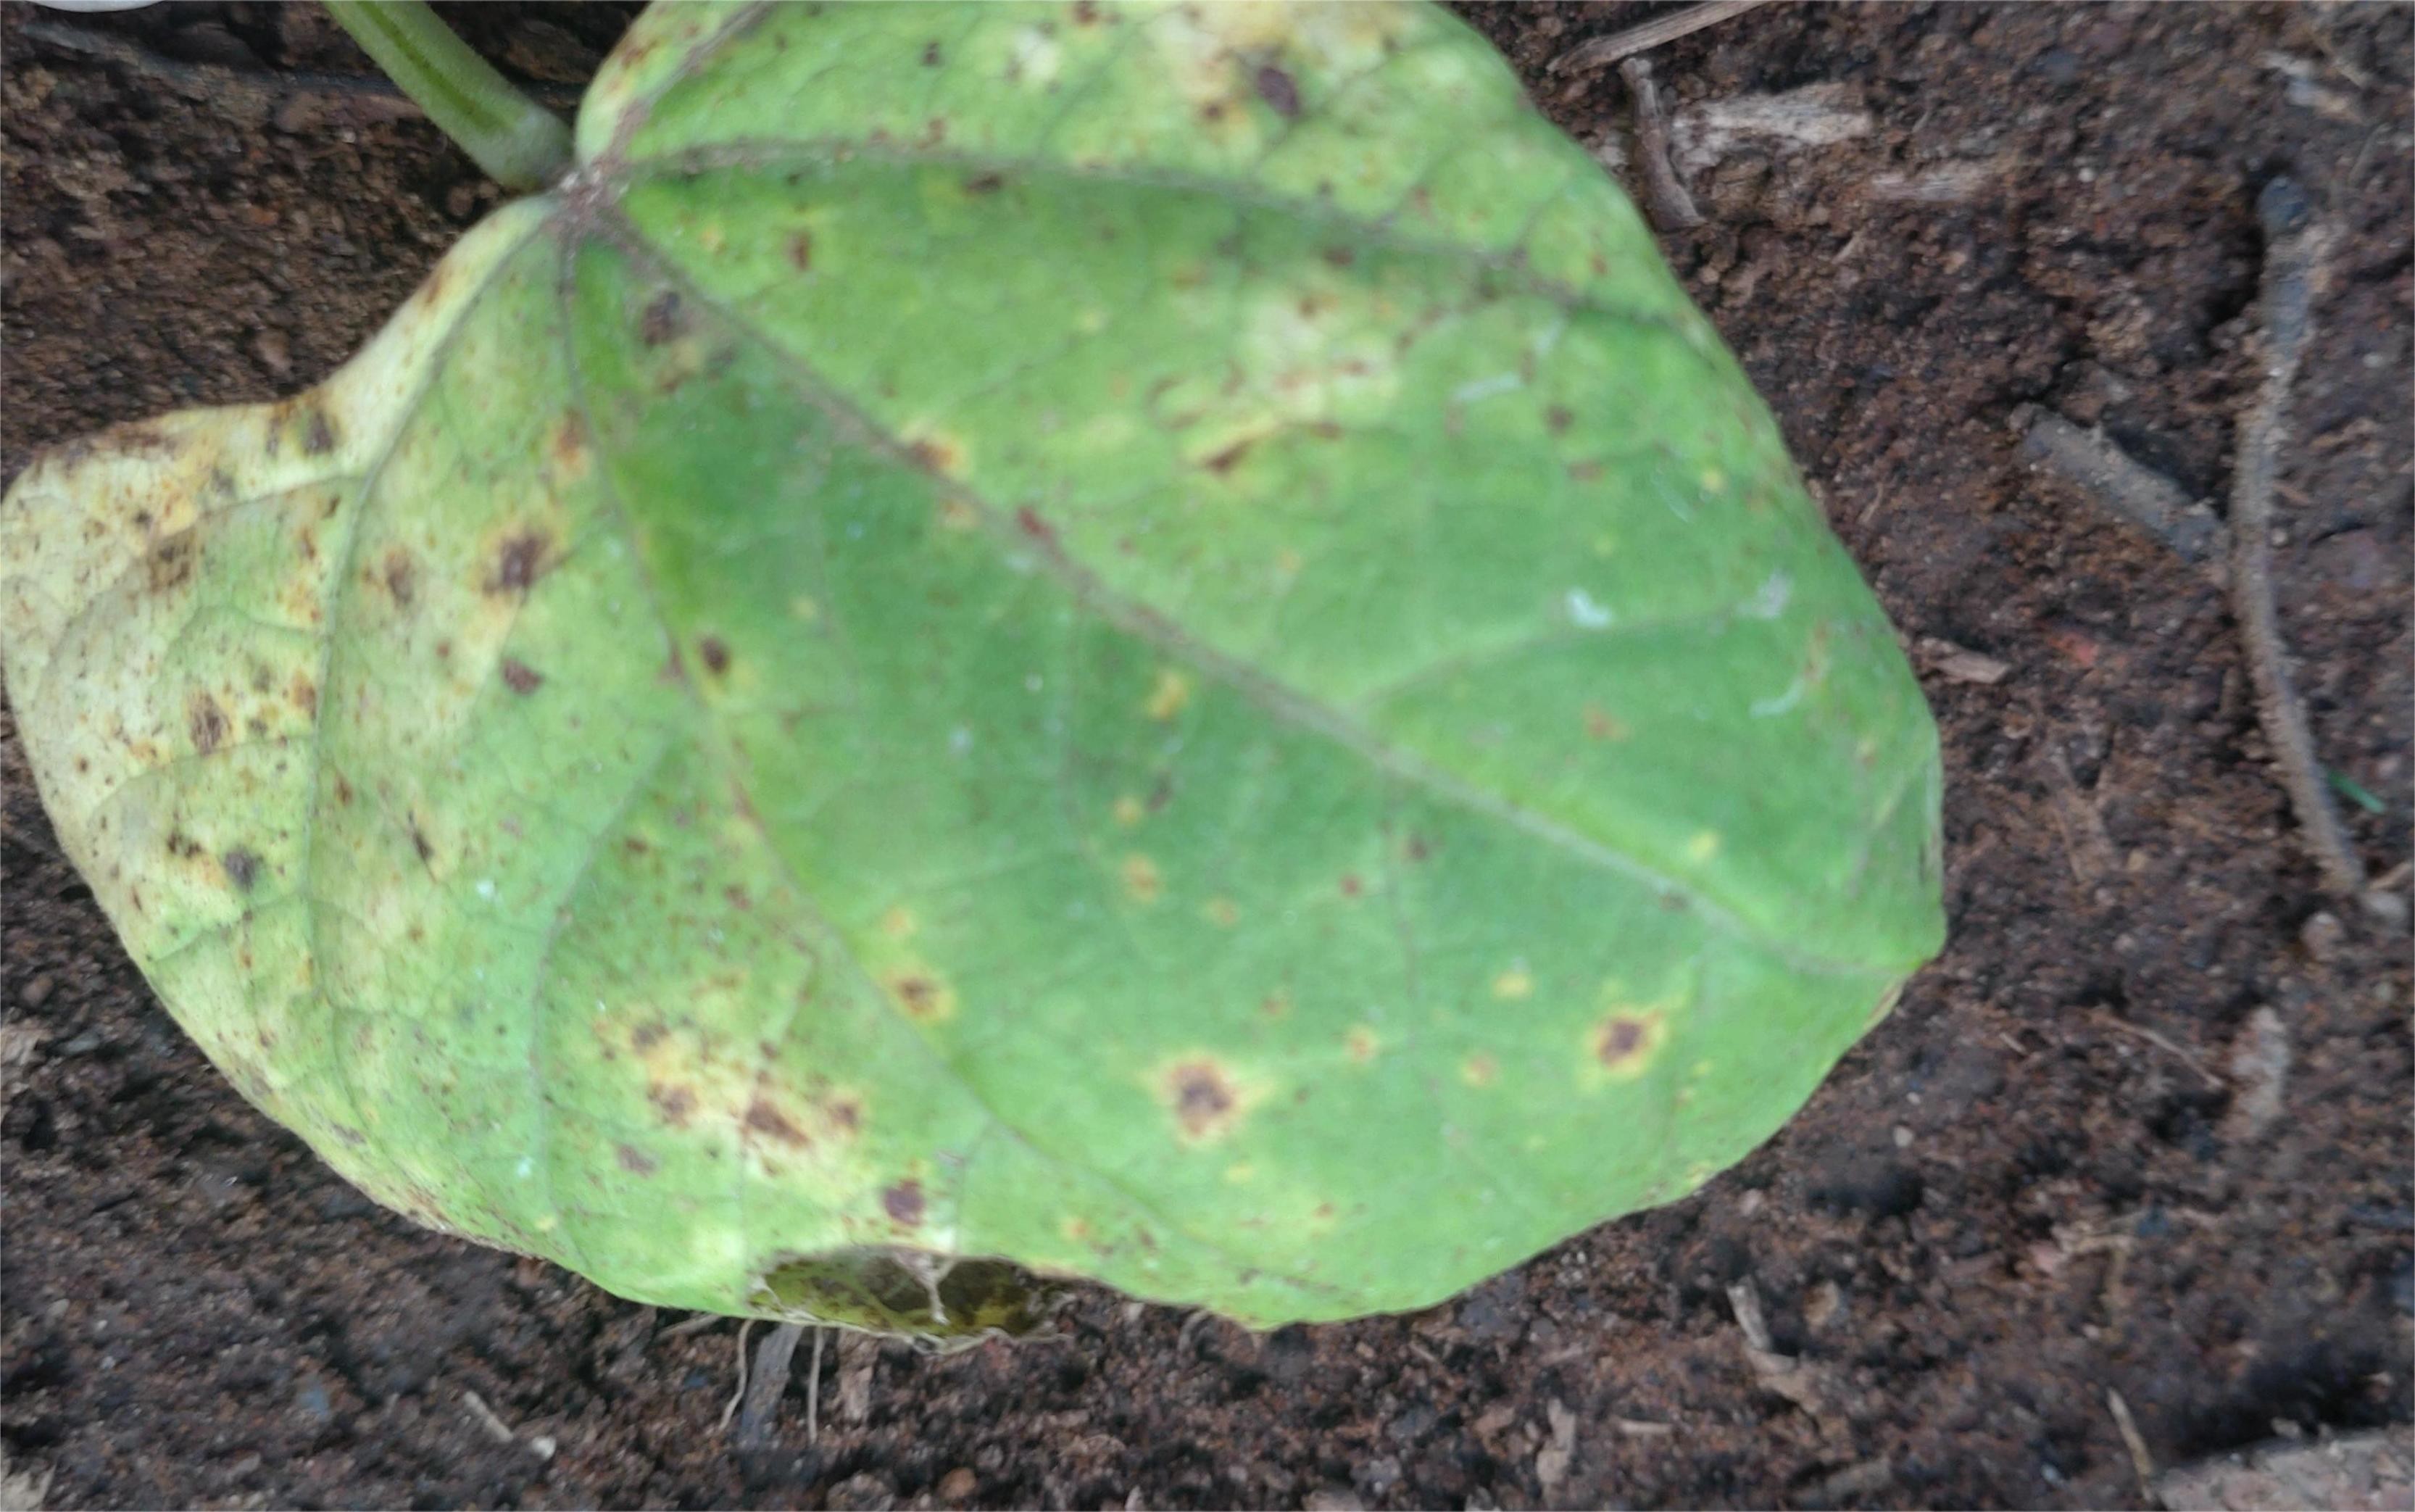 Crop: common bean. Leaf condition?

rust
